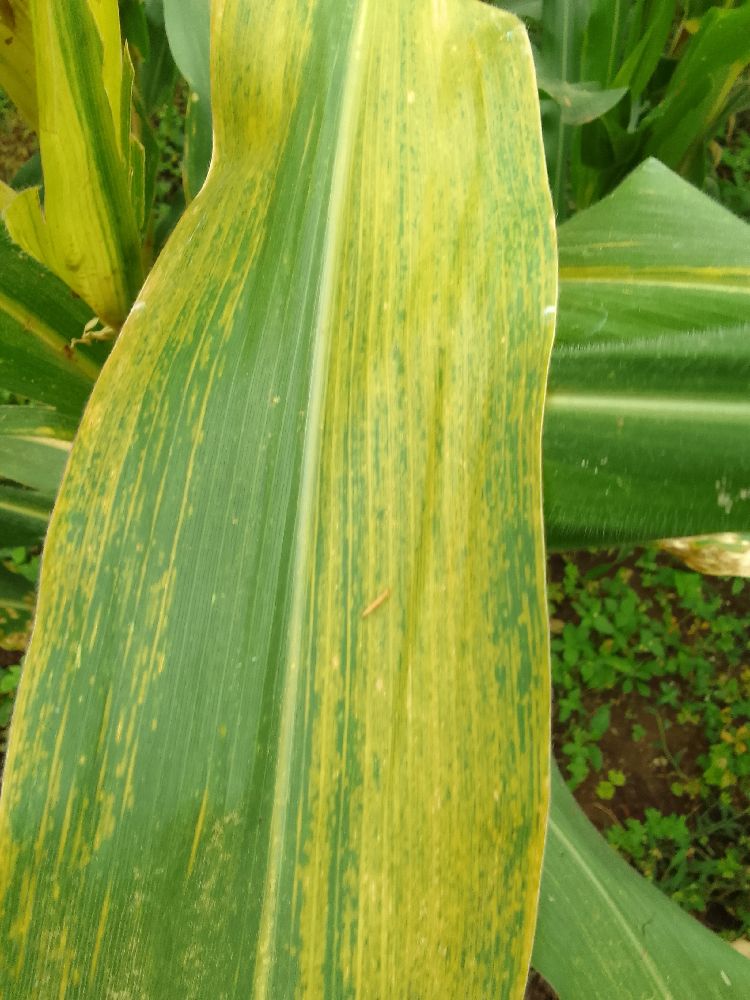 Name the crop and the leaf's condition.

maize, maize lethal necrosis
